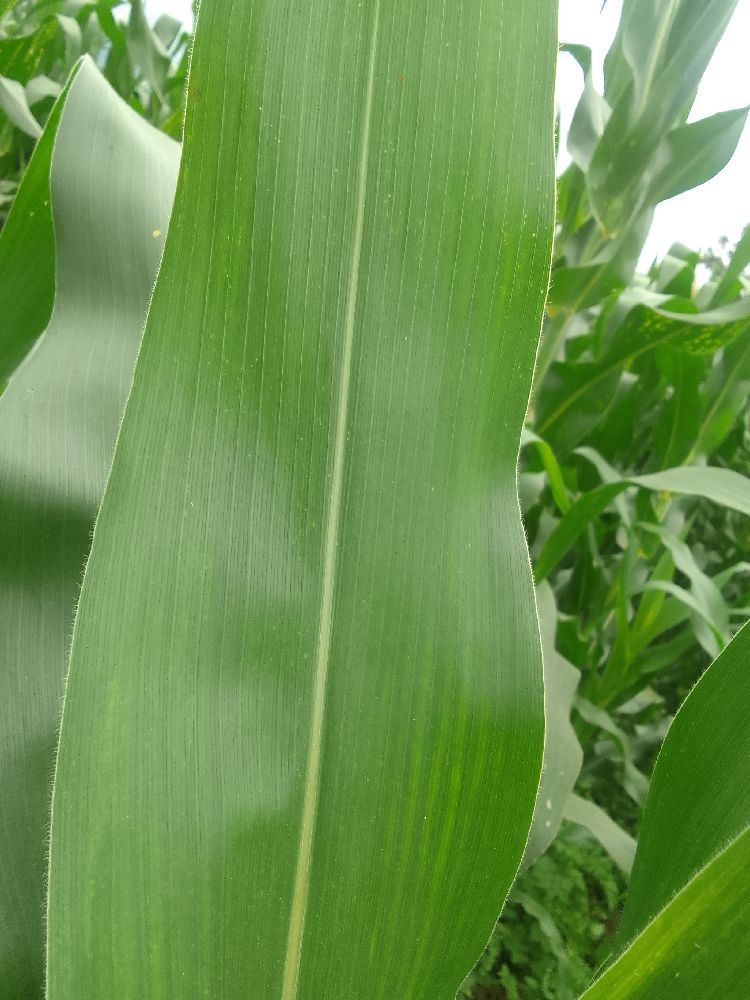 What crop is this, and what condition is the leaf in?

maize, healthy
